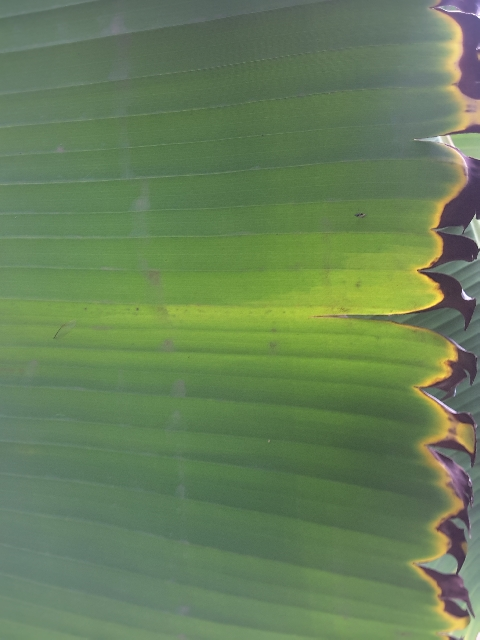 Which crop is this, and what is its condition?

banana, fusarium wilt race 1
